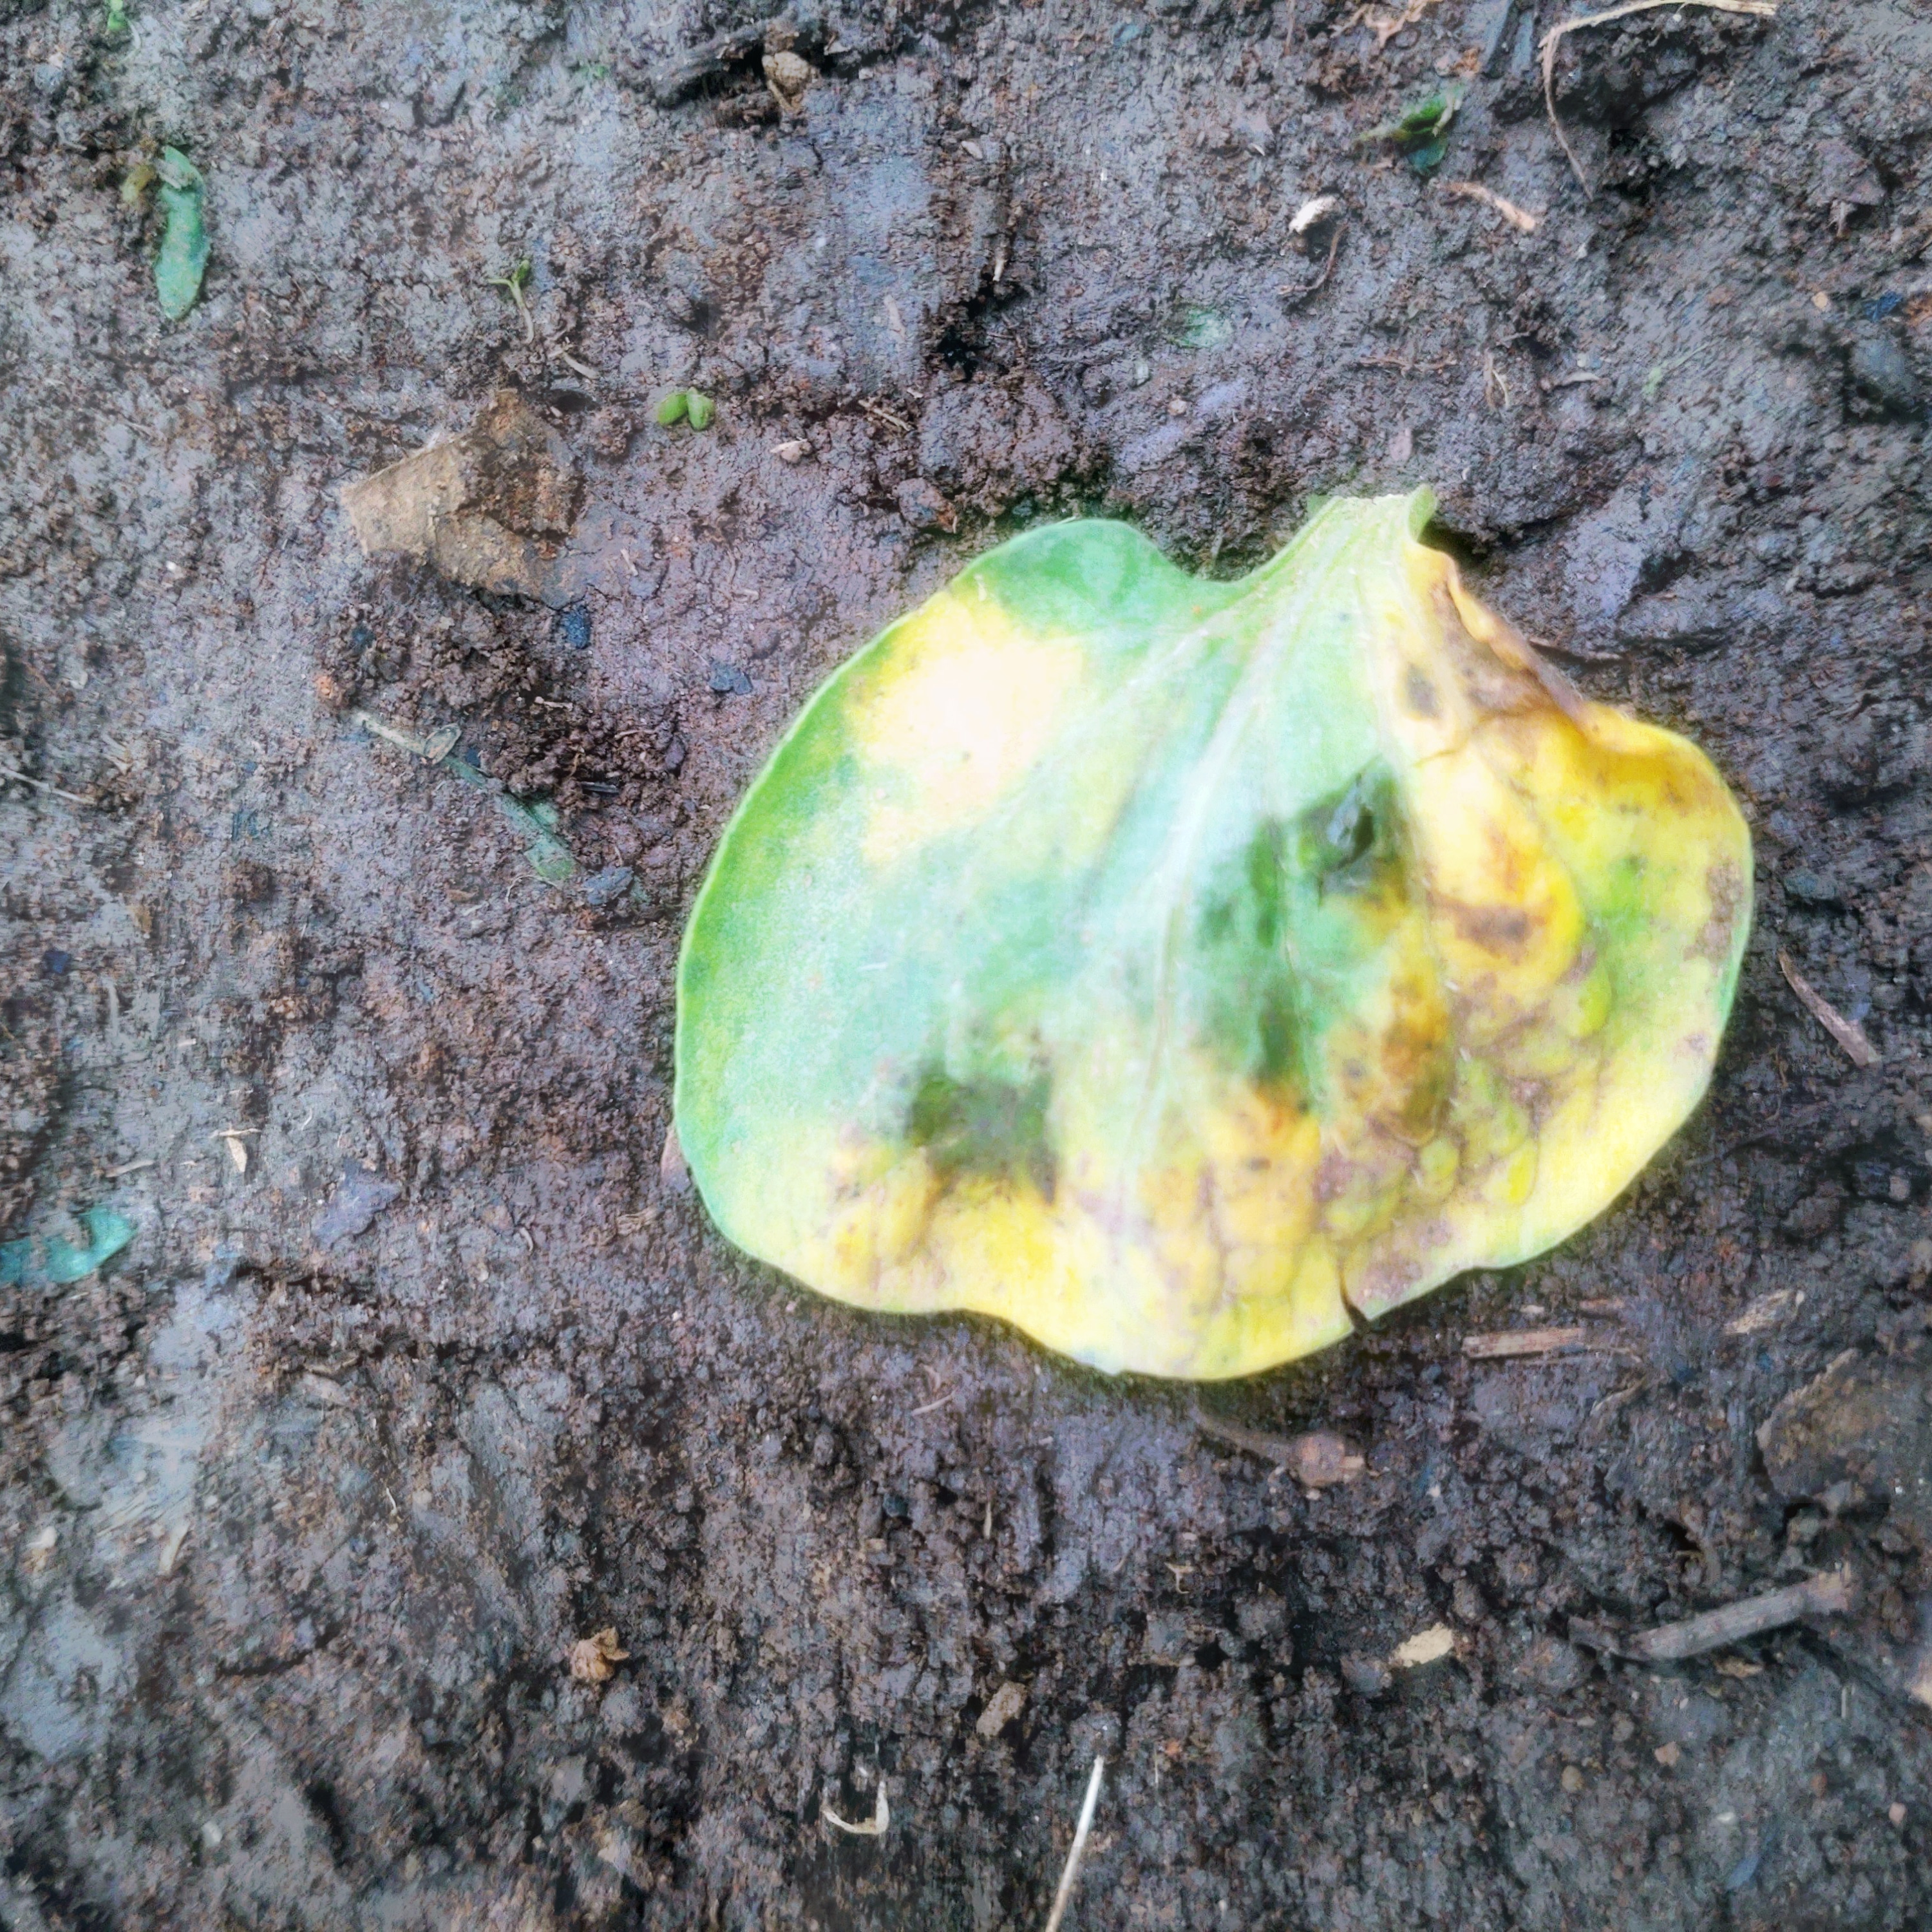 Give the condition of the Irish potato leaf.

late blight
